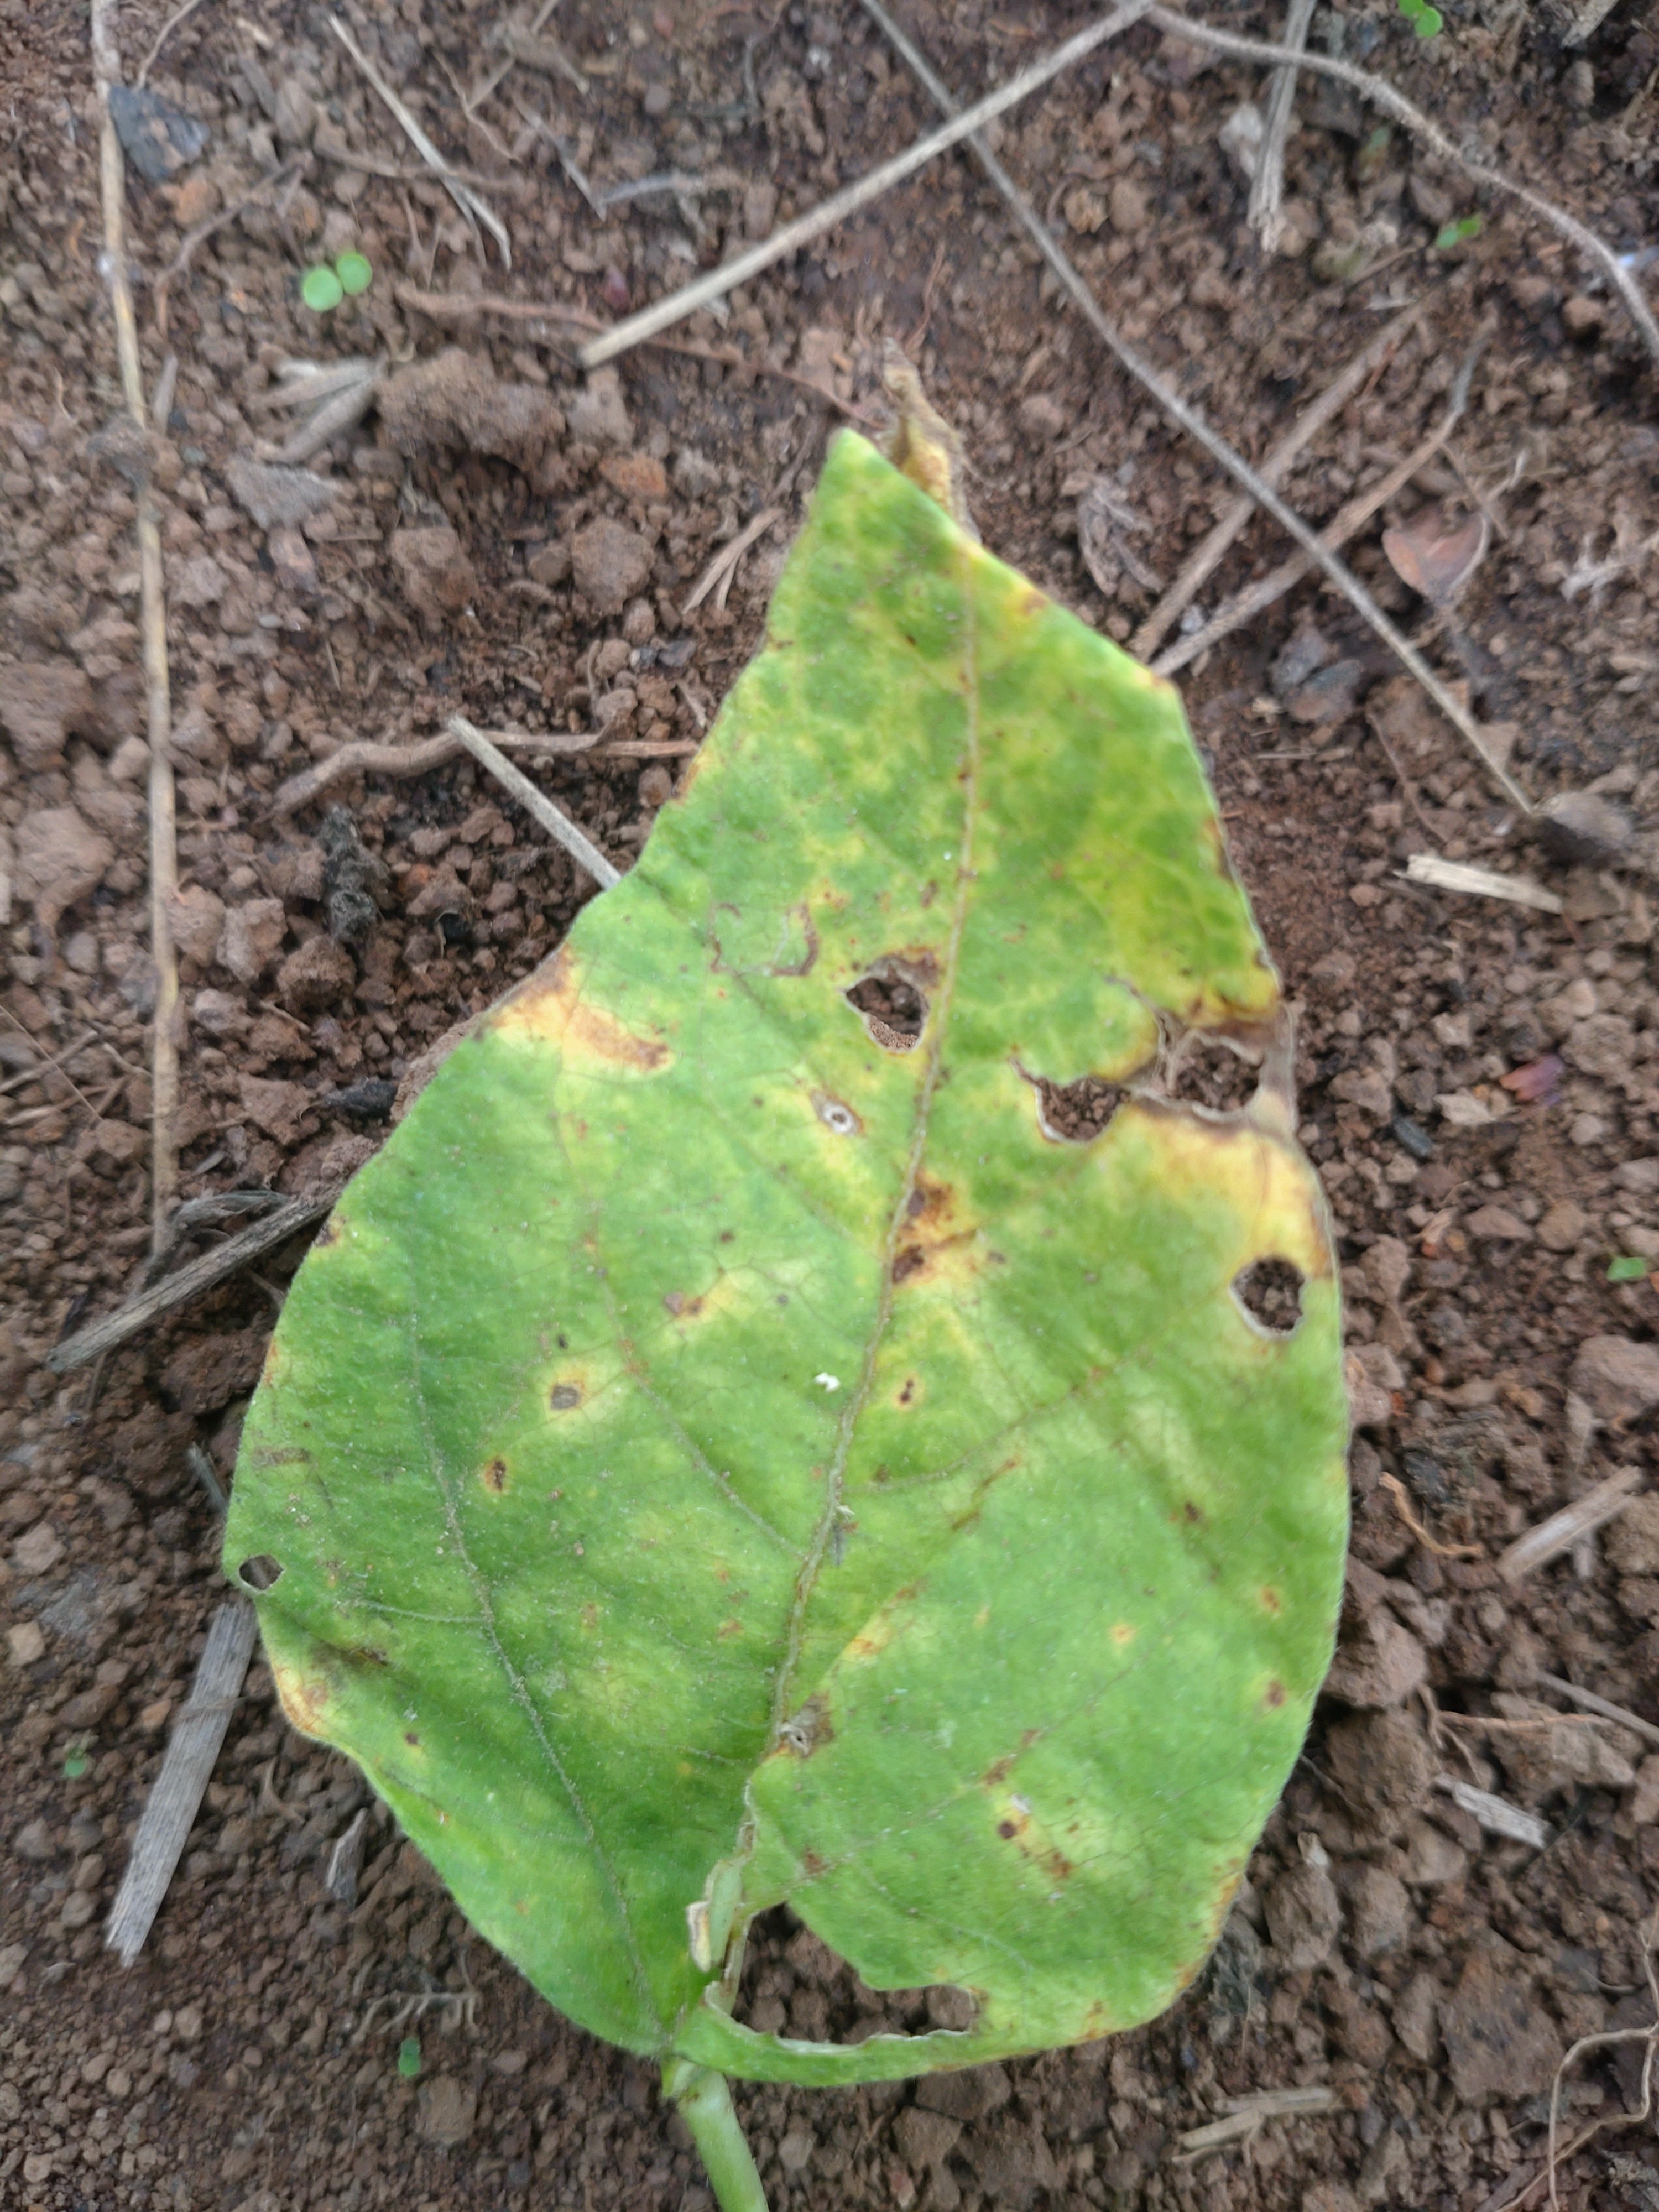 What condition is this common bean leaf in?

rust
